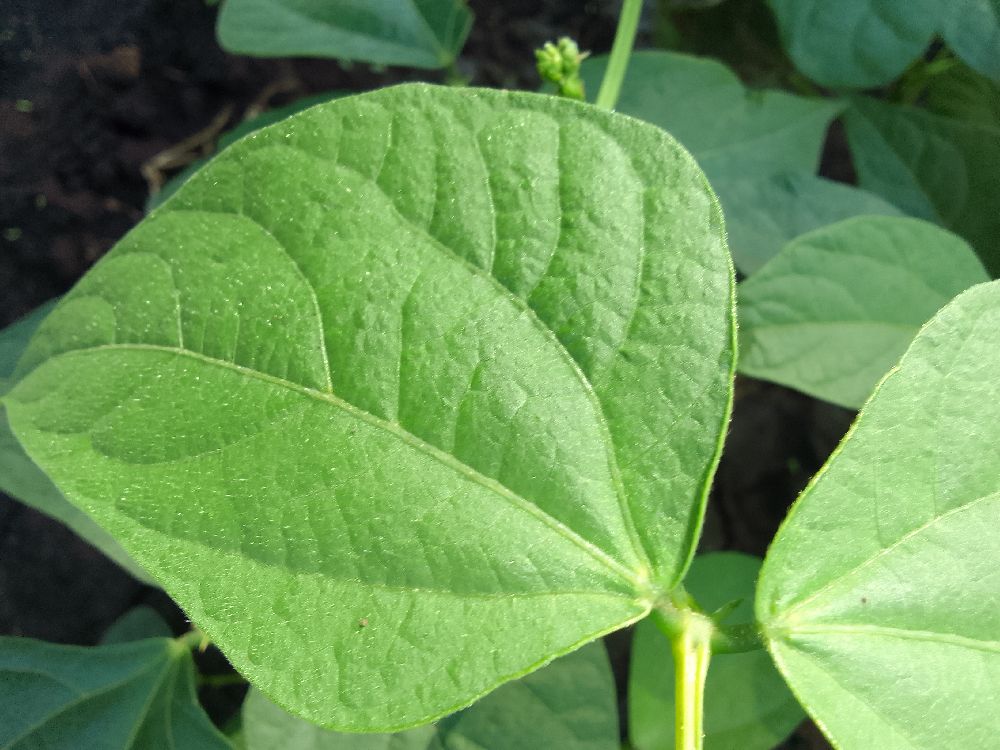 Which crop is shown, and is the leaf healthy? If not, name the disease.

common bean, healthy
